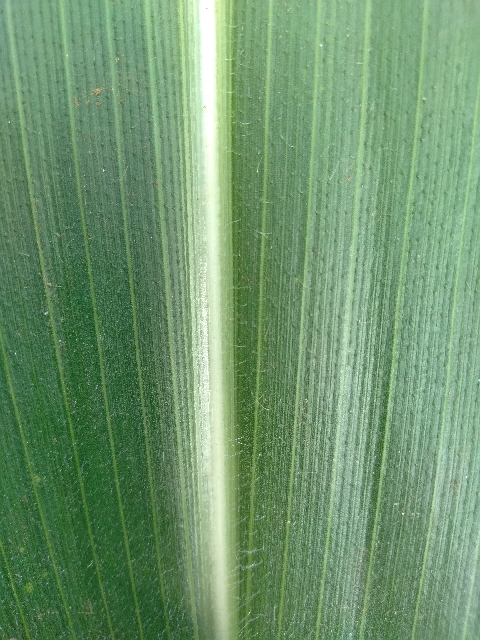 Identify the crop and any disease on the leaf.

maize, healthy
